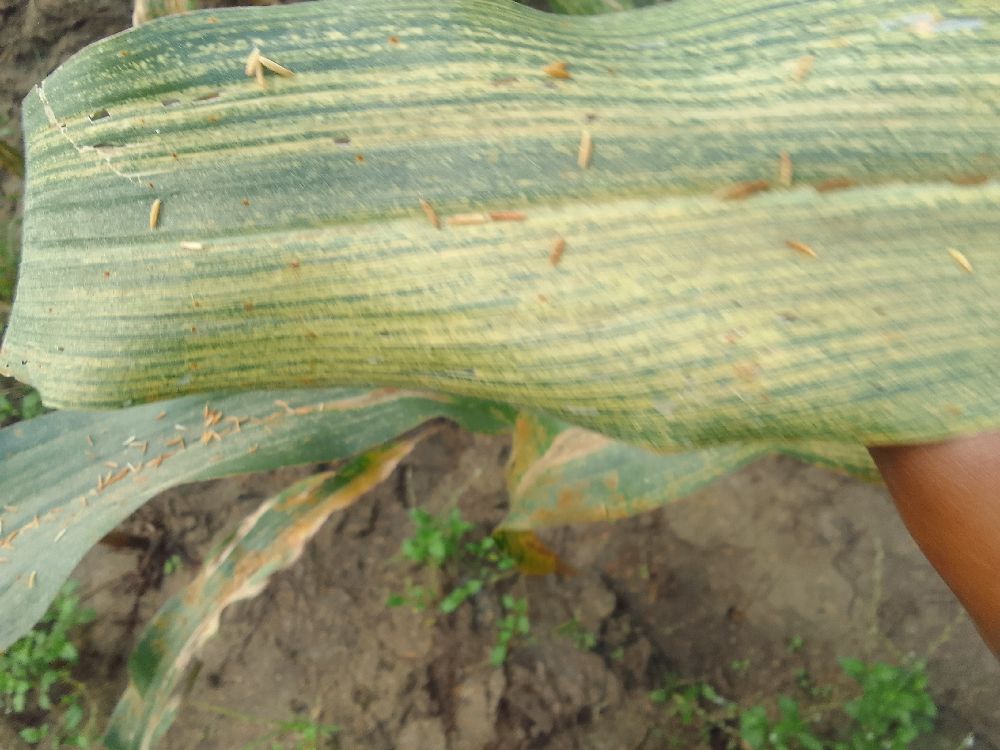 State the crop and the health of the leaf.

maize, maize streak virus
